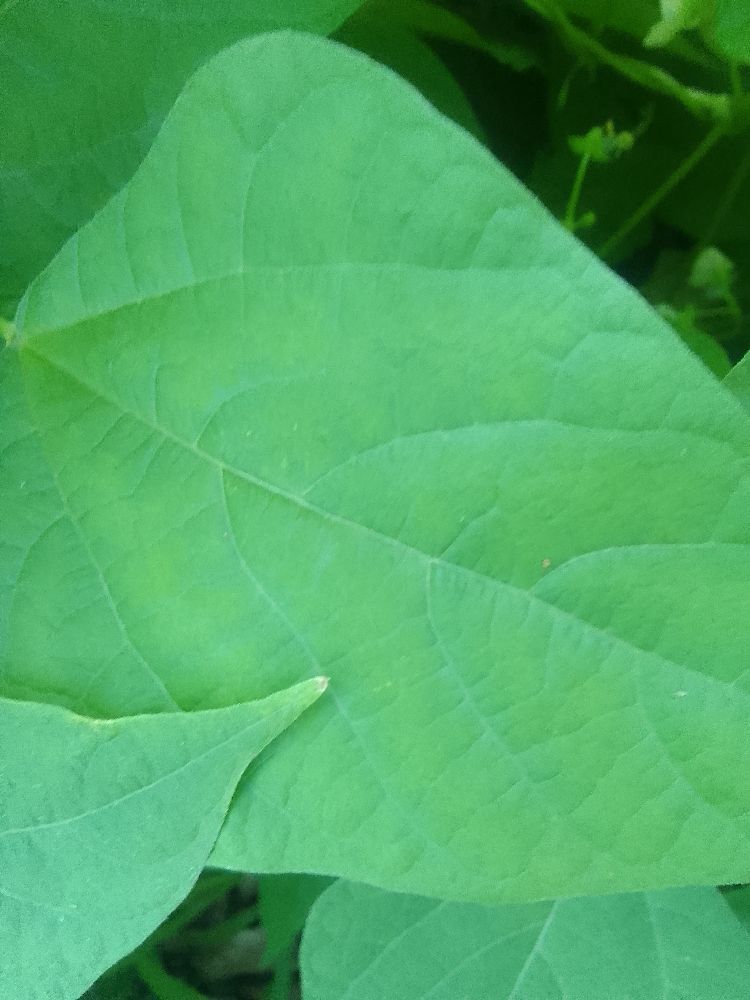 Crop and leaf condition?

common bean, healthy
